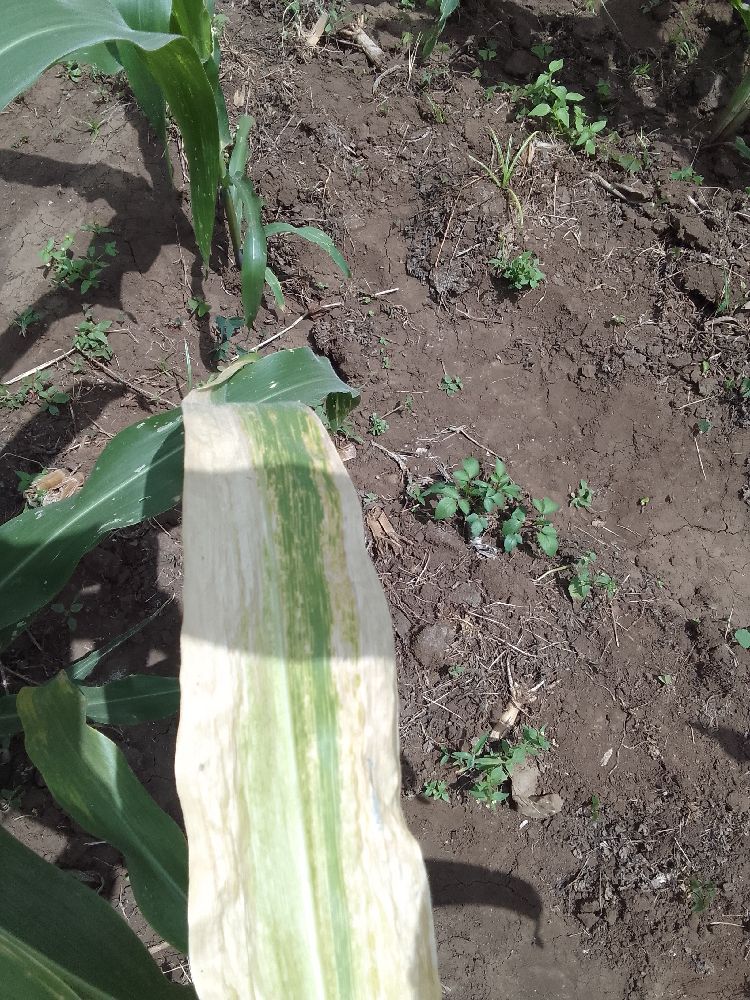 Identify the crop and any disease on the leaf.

maize, maize lethal necrosis
